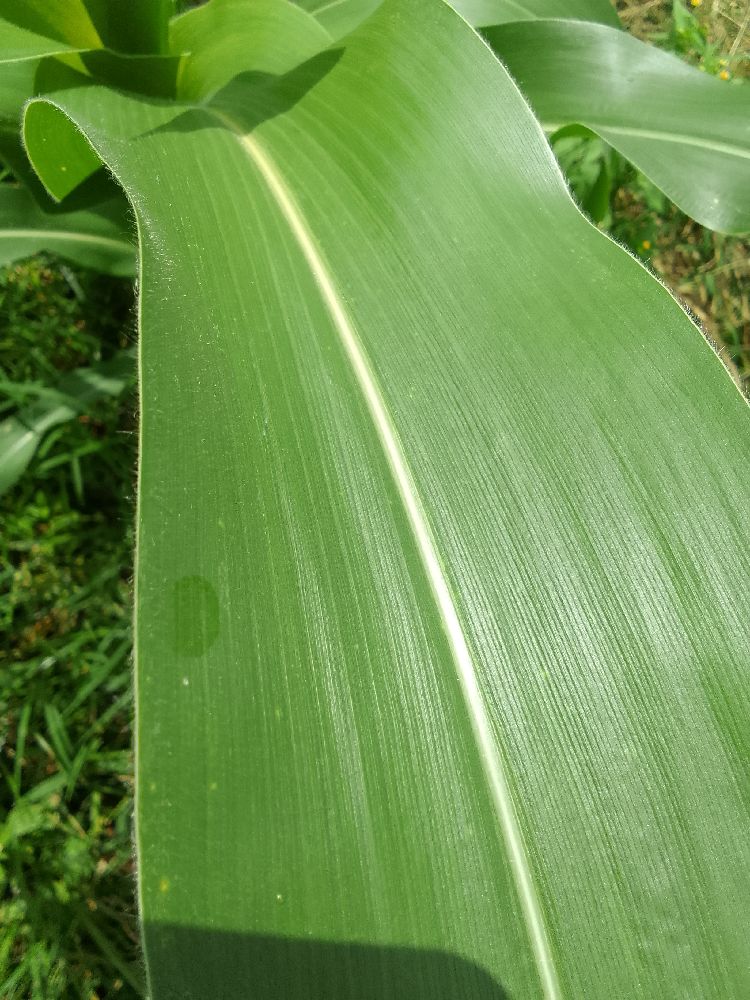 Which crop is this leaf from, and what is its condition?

maize, healthy
